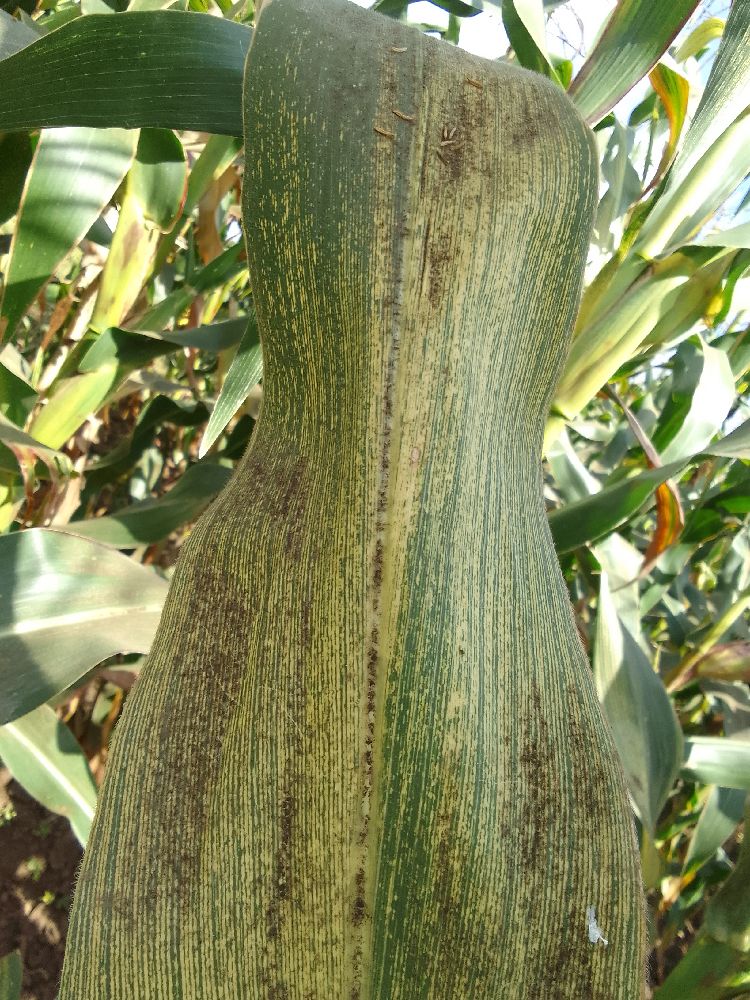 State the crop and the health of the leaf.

maize, maize streak virus
